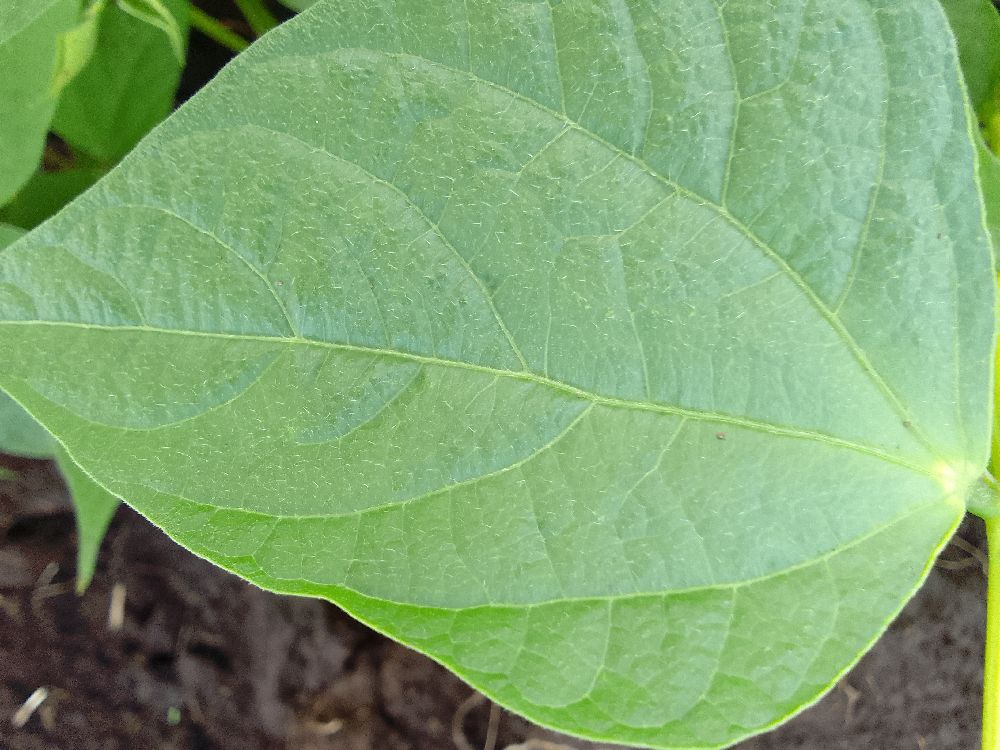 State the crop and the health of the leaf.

common bean, healthy
